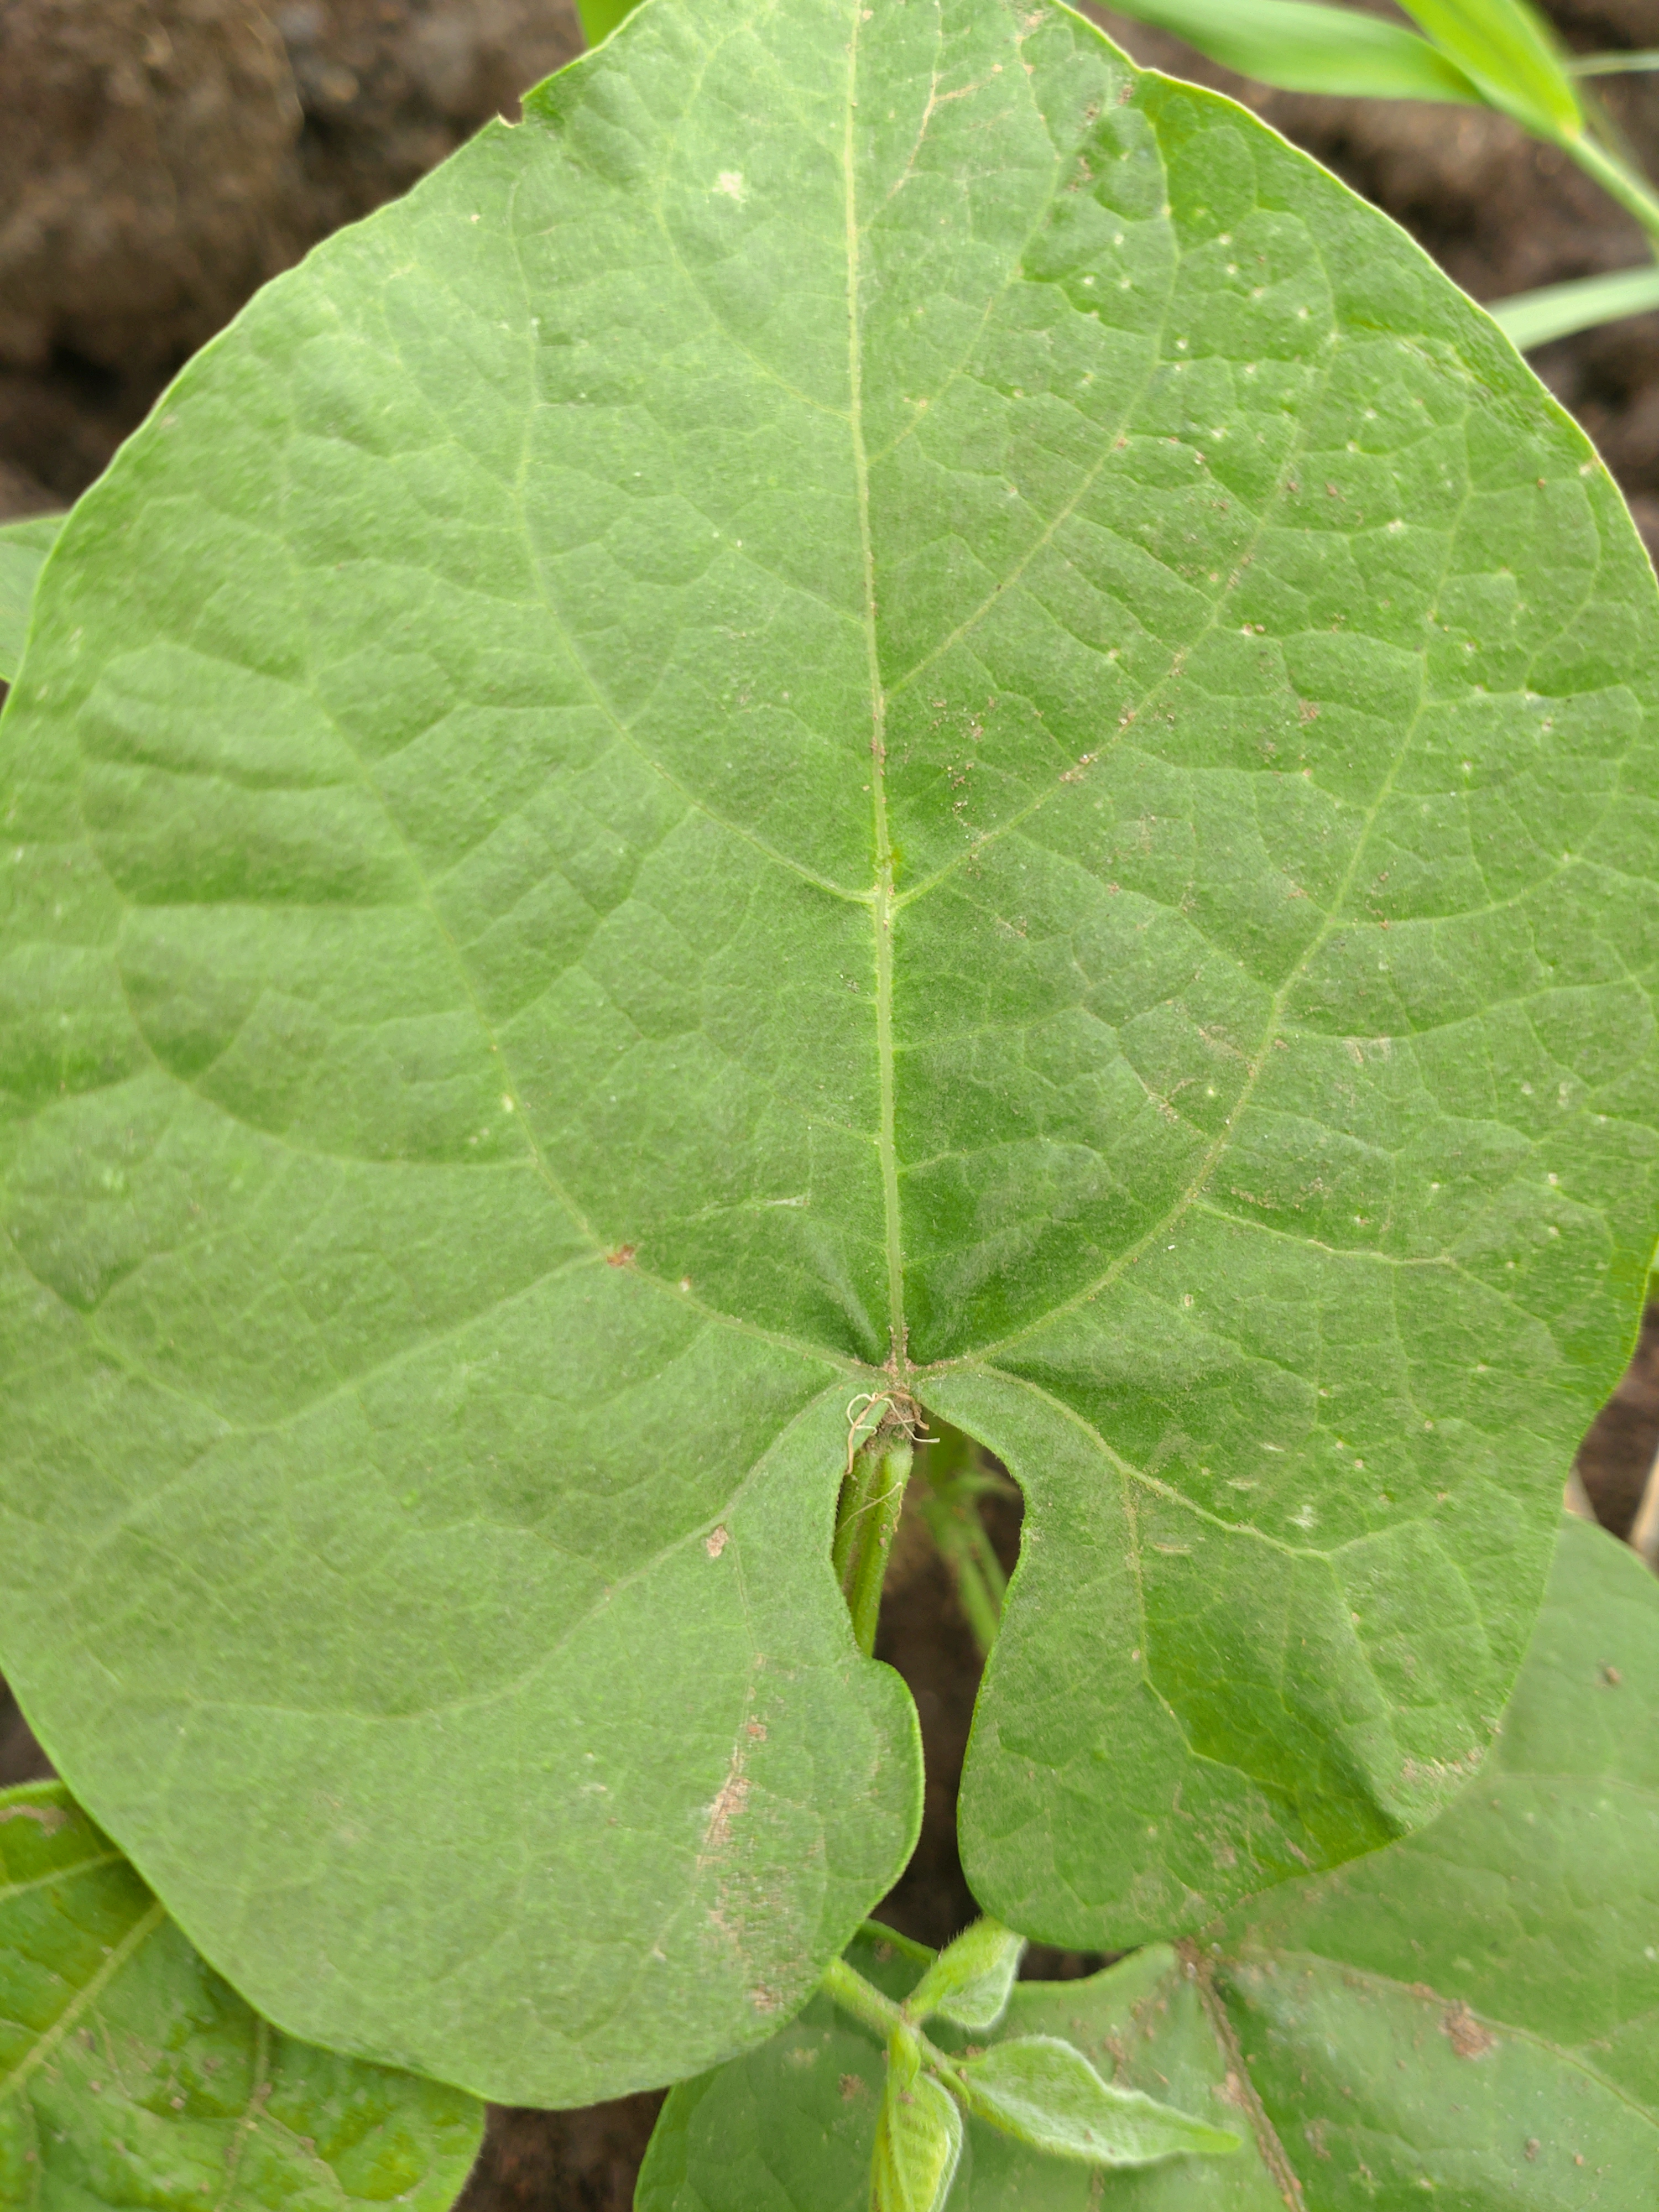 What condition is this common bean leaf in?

healthy
